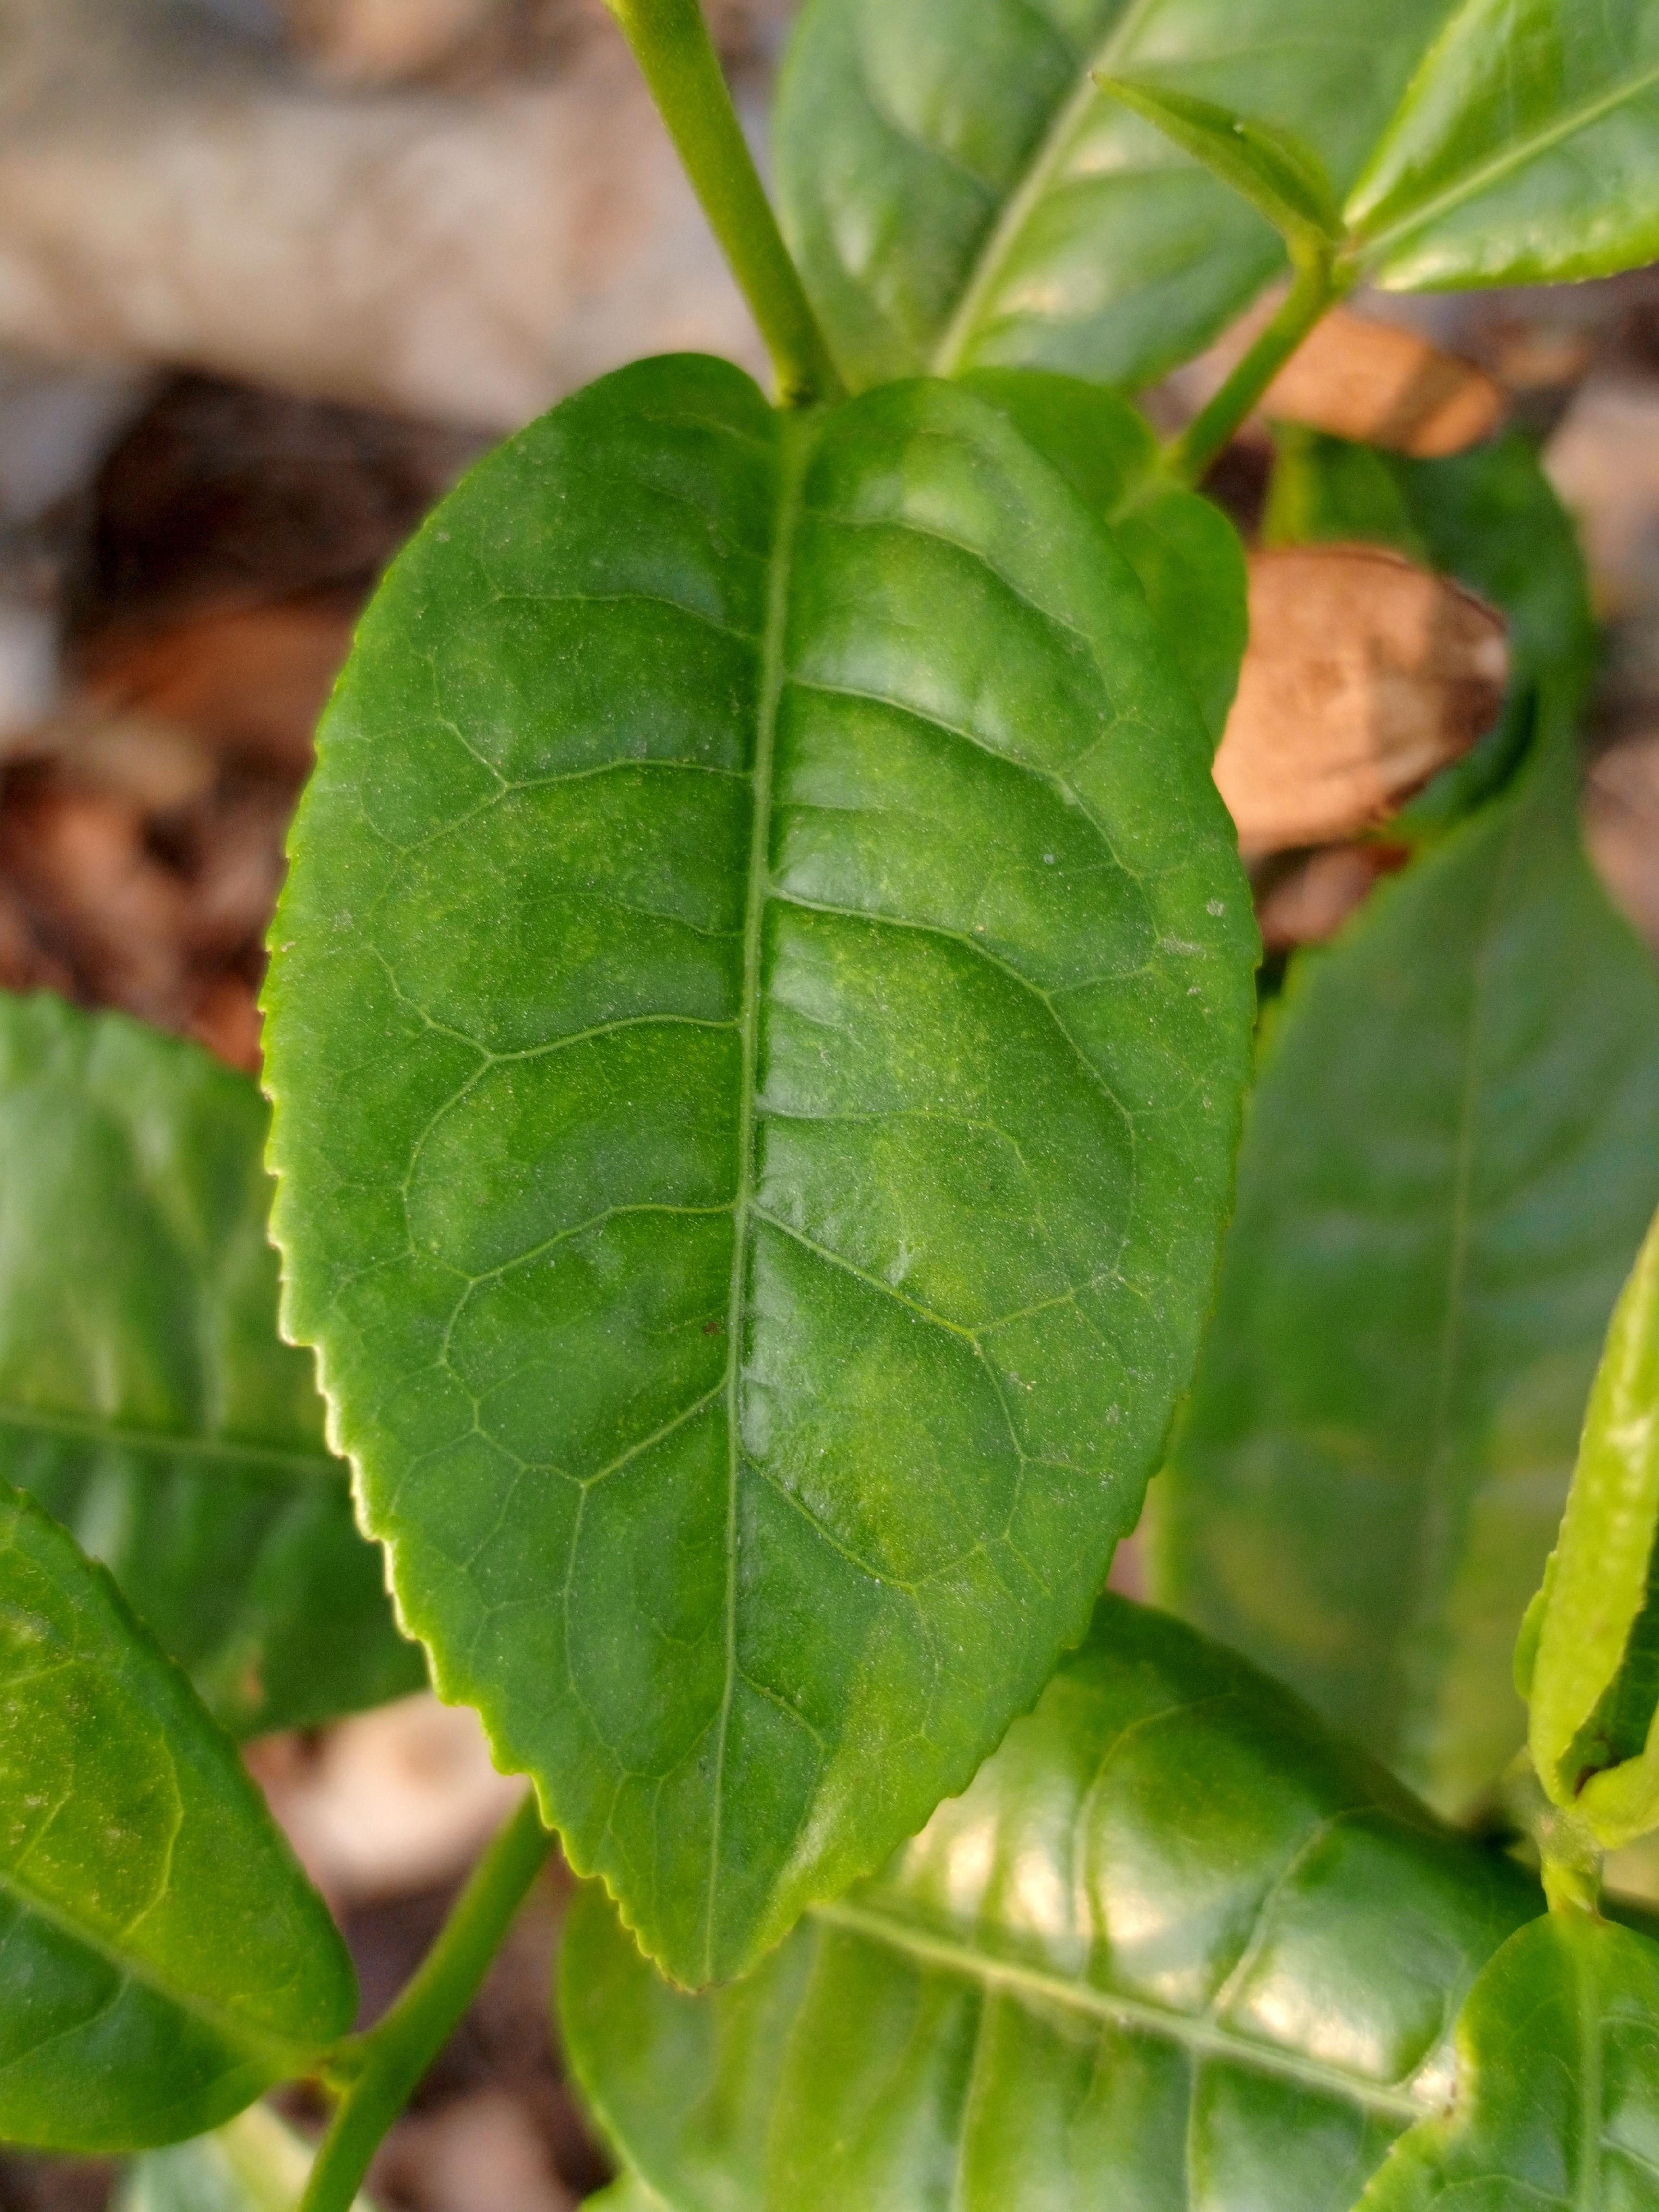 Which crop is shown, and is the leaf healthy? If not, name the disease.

tea, healthy leaf
